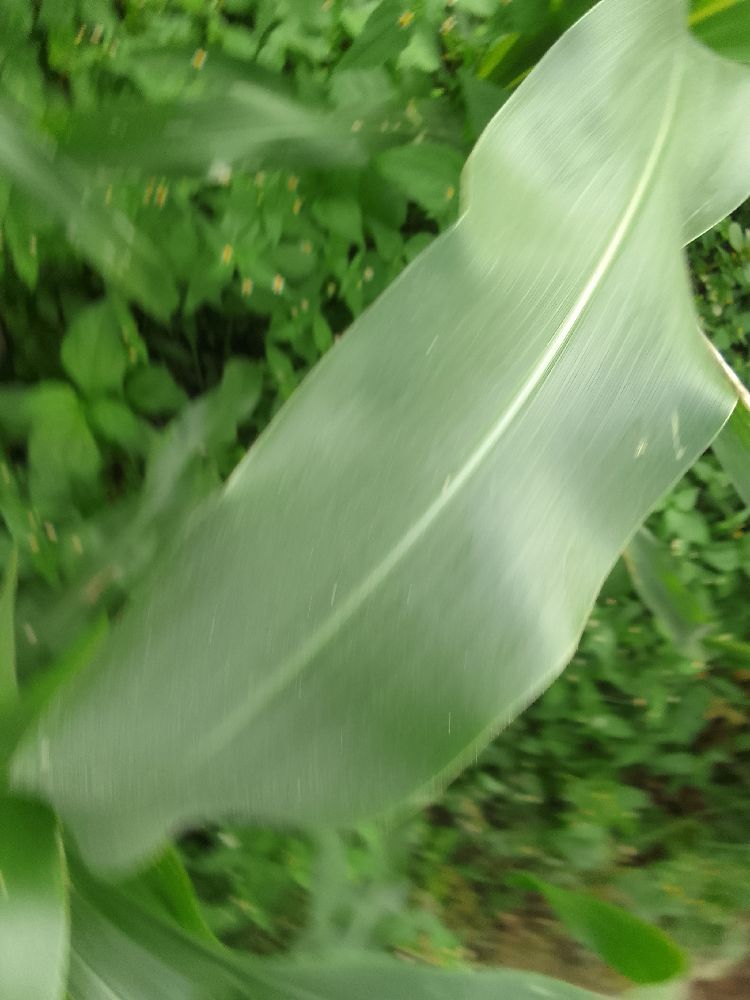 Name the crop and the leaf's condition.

maize, healthy
